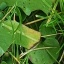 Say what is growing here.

structured weed
